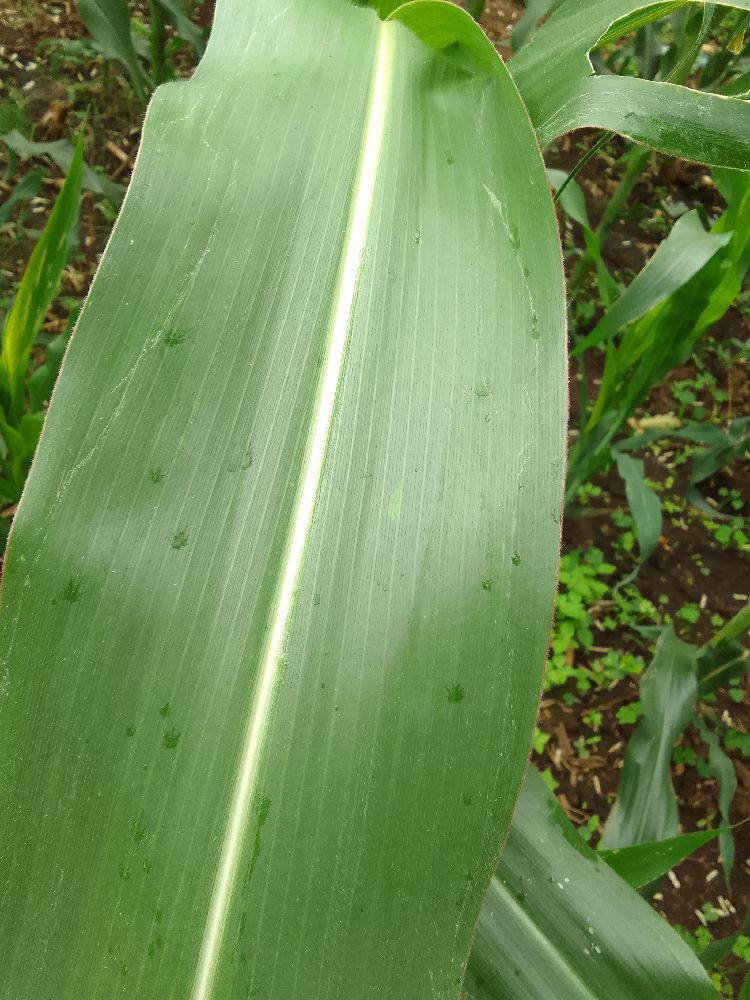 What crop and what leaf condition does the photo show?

maize, healthy
